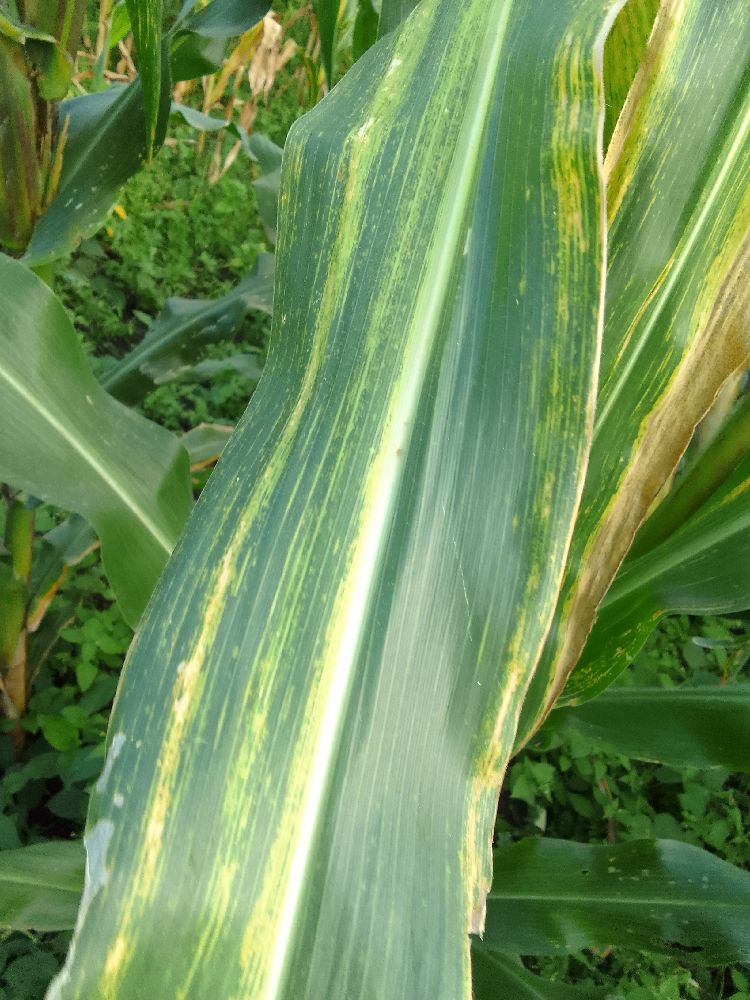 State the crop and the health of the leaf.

maize, maize lethal necrosis
